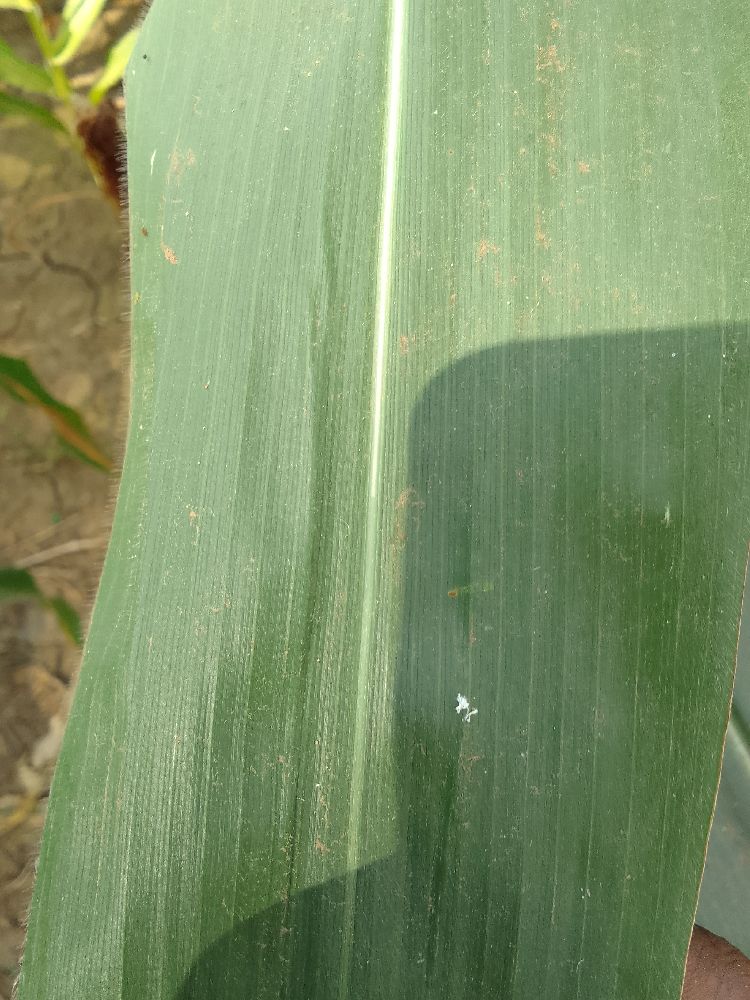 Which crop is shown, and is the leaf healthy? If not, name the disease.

maize, healthy
